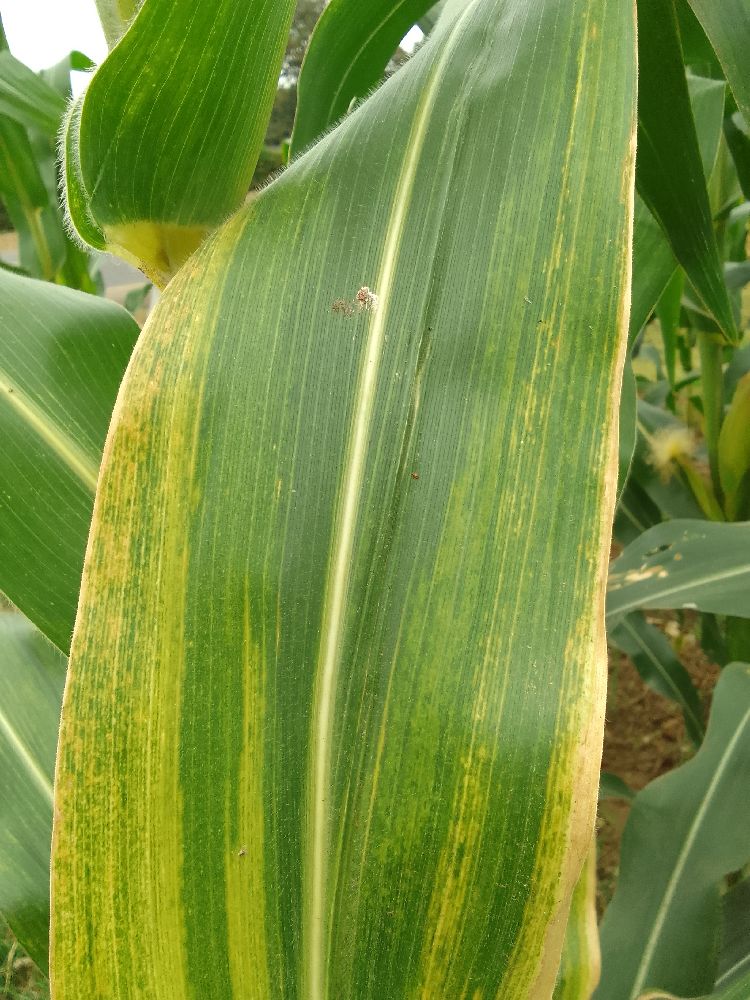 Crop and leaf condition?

maize, maize lethal necrosis
